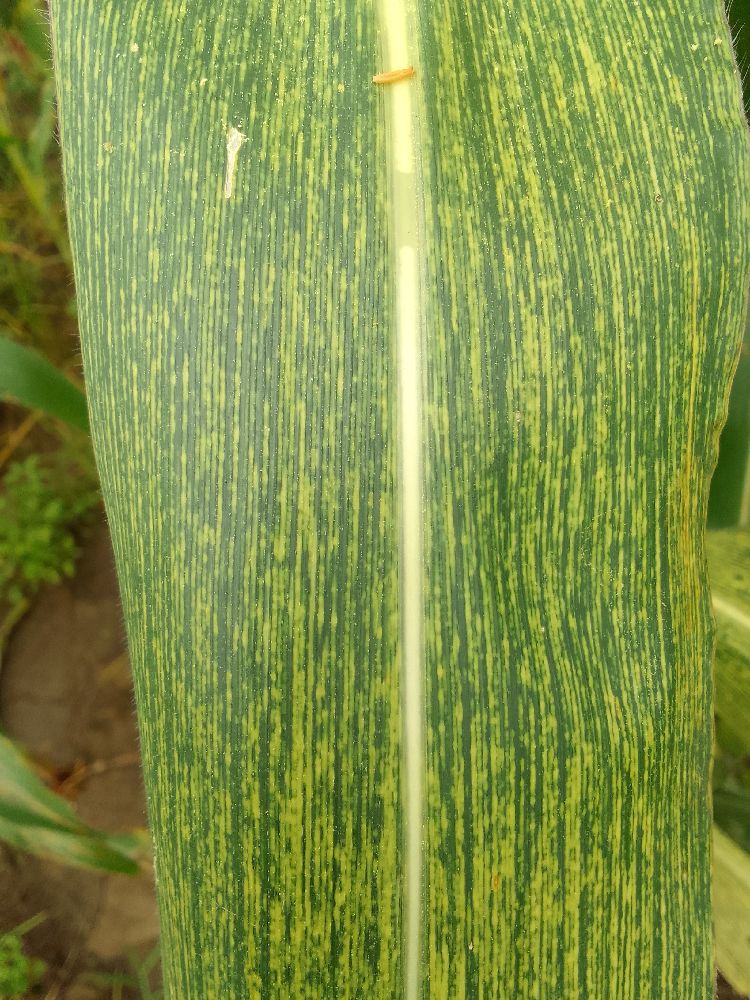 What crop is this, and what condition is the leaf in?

maize, maize streak virus
